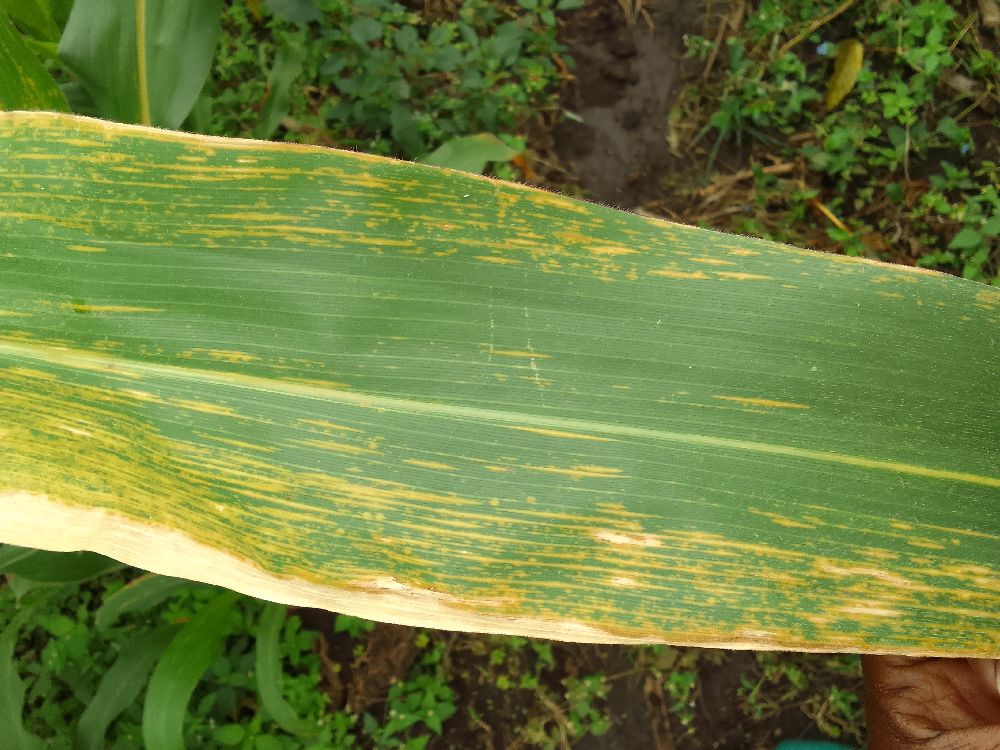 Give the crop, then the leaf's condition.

maize, maize lethal necrosis
